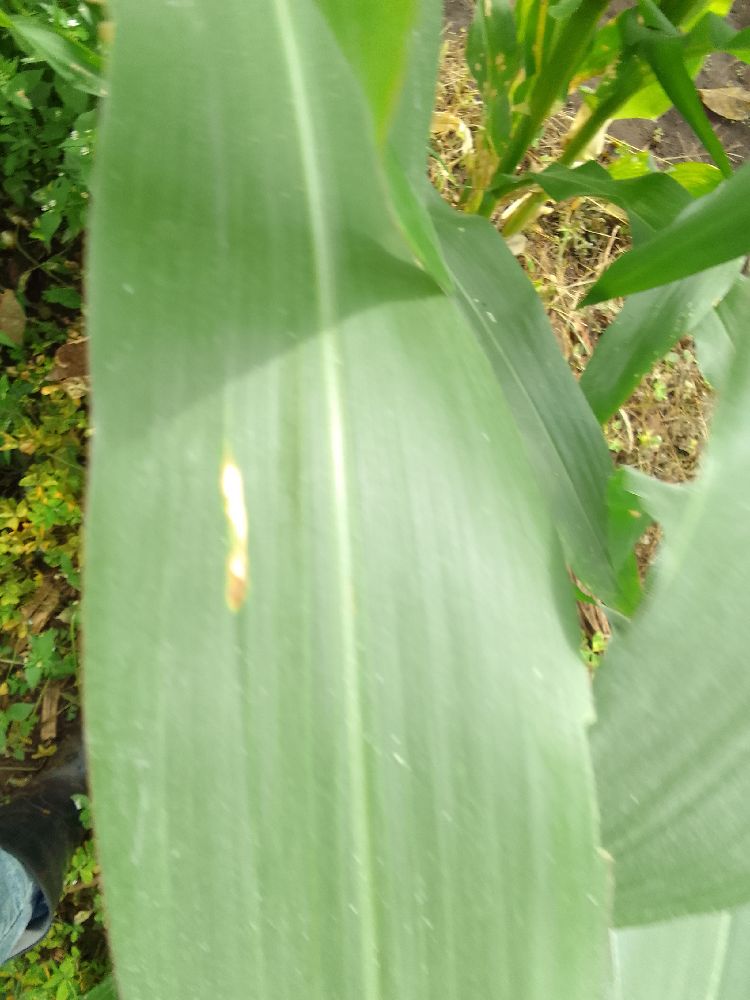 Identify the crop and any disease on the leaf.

maize, healthy
